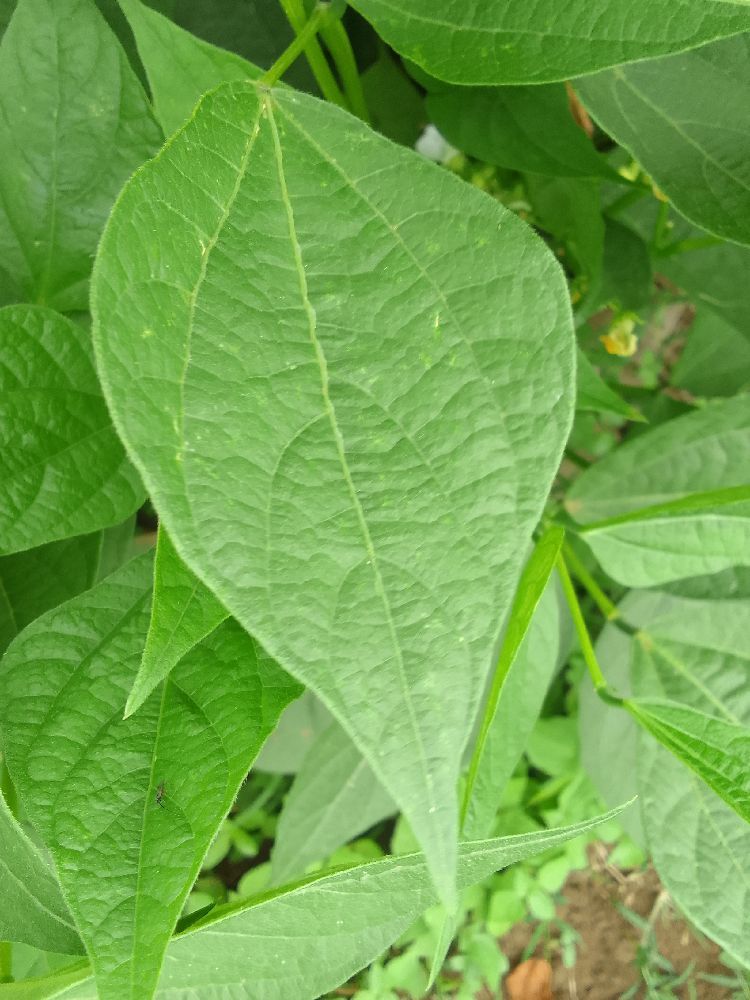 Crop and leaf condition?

common bean, healthy
